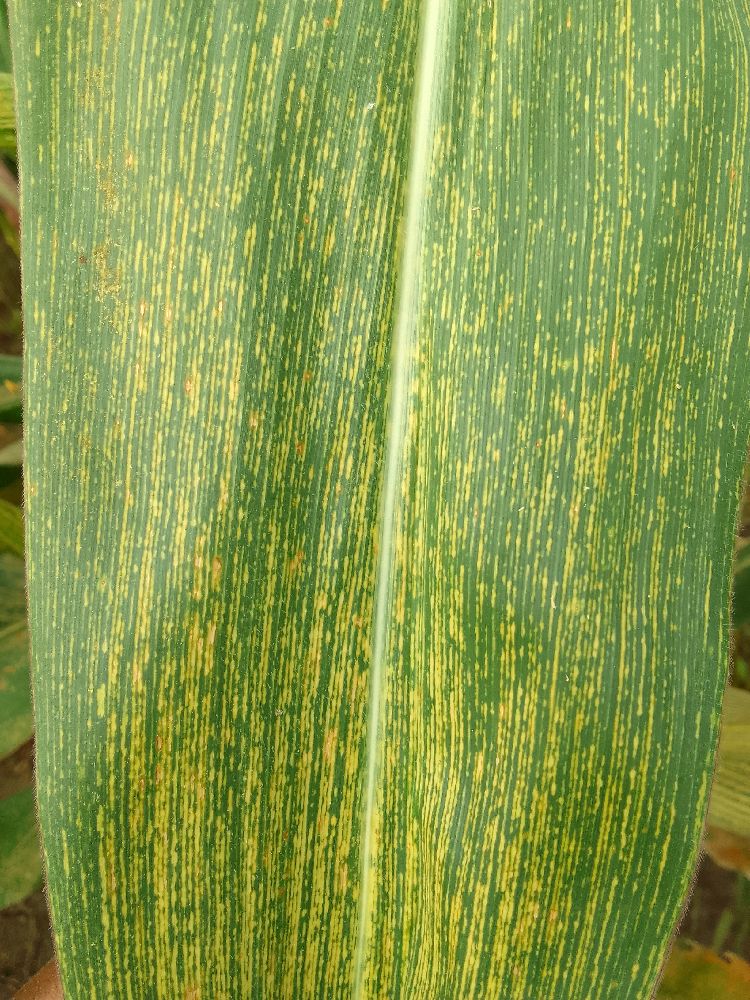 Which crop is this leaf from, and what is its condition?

maize, maize streak virus
